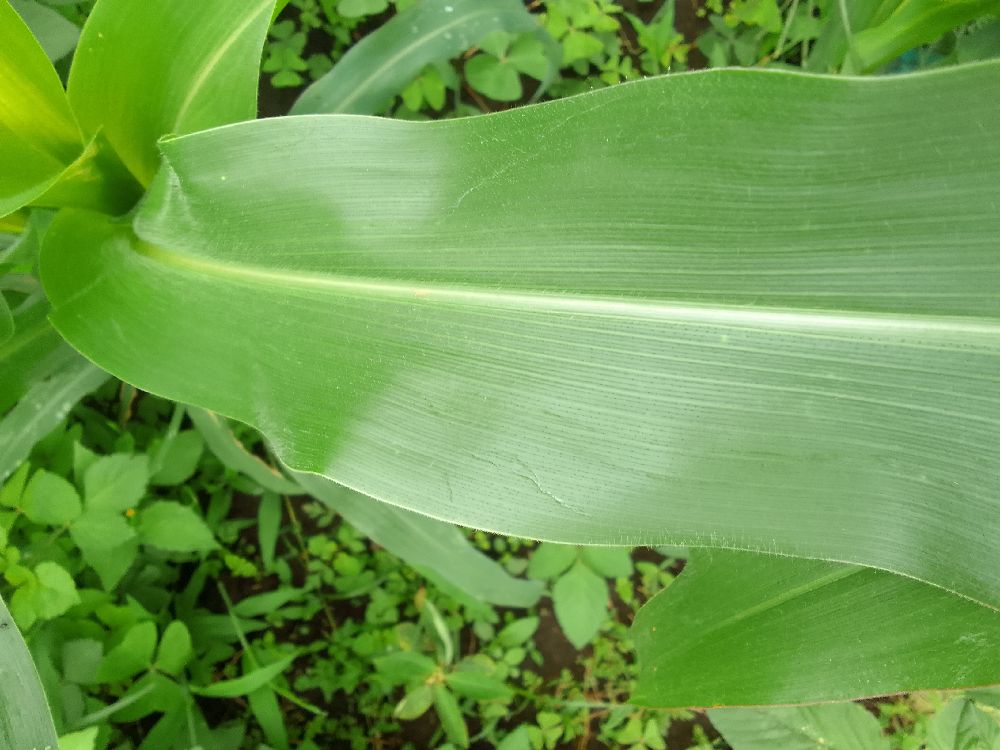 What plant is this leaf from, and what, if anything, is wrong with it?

maize, healthy
